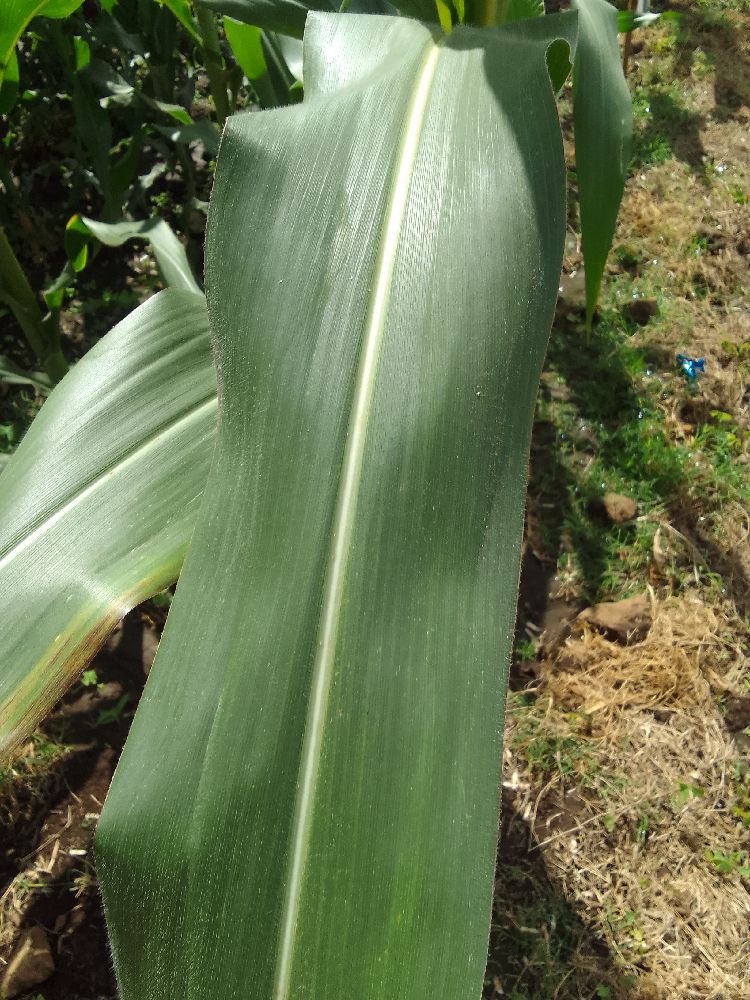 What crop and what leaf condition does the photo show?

maize, healthy
